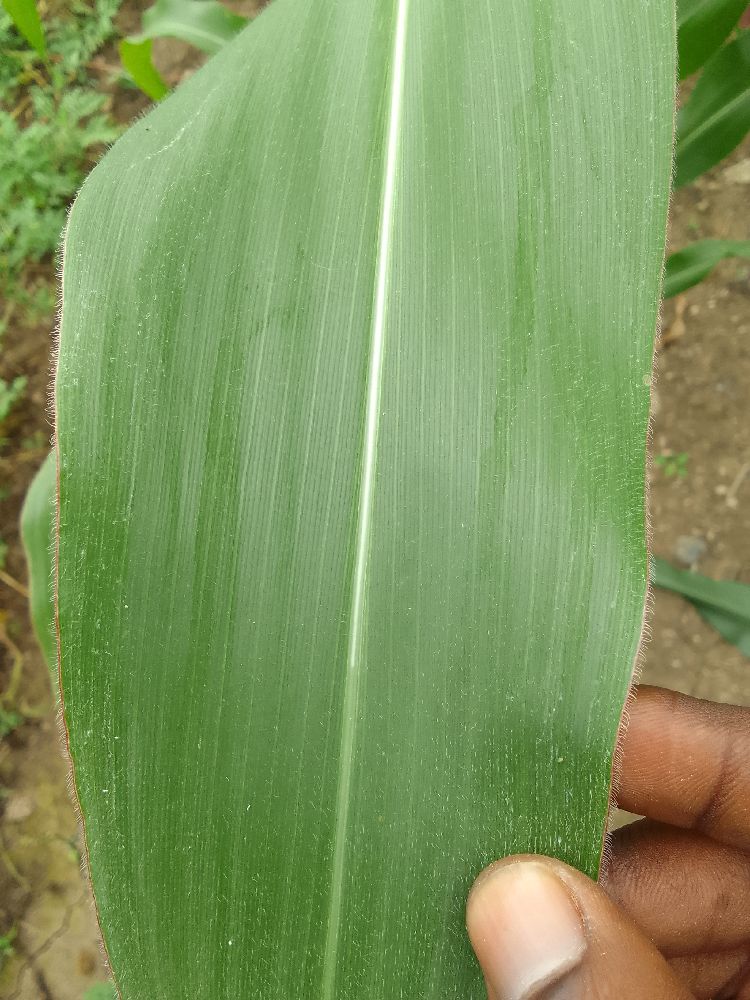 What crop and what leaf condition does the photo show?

maize, healthy
